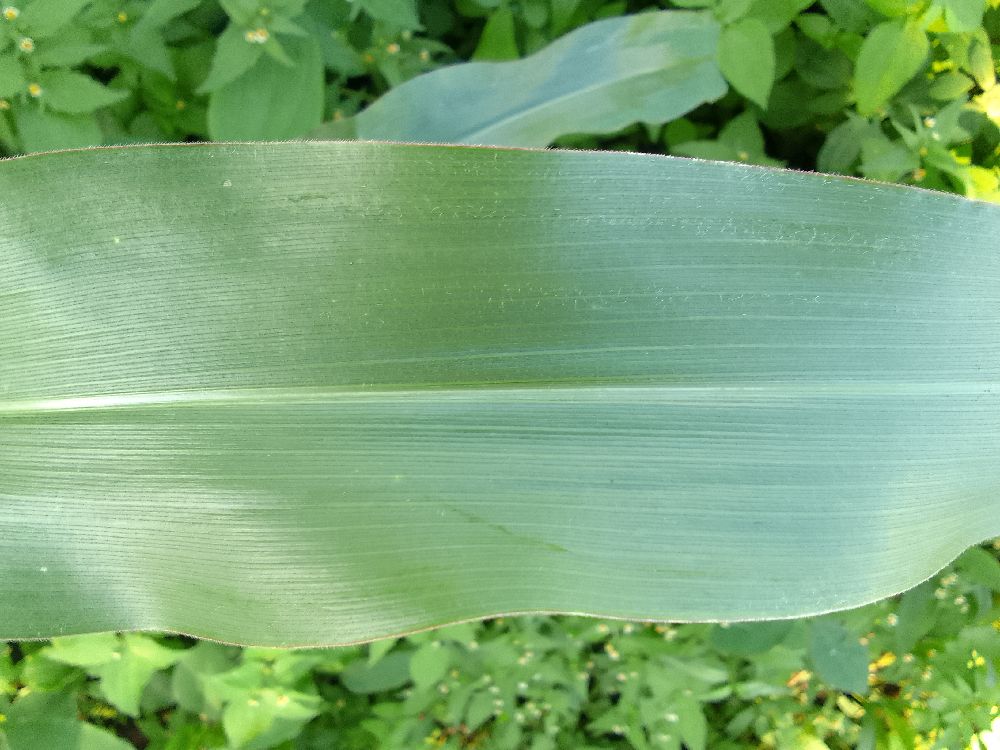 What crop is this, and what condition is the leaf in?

maize, healthy
